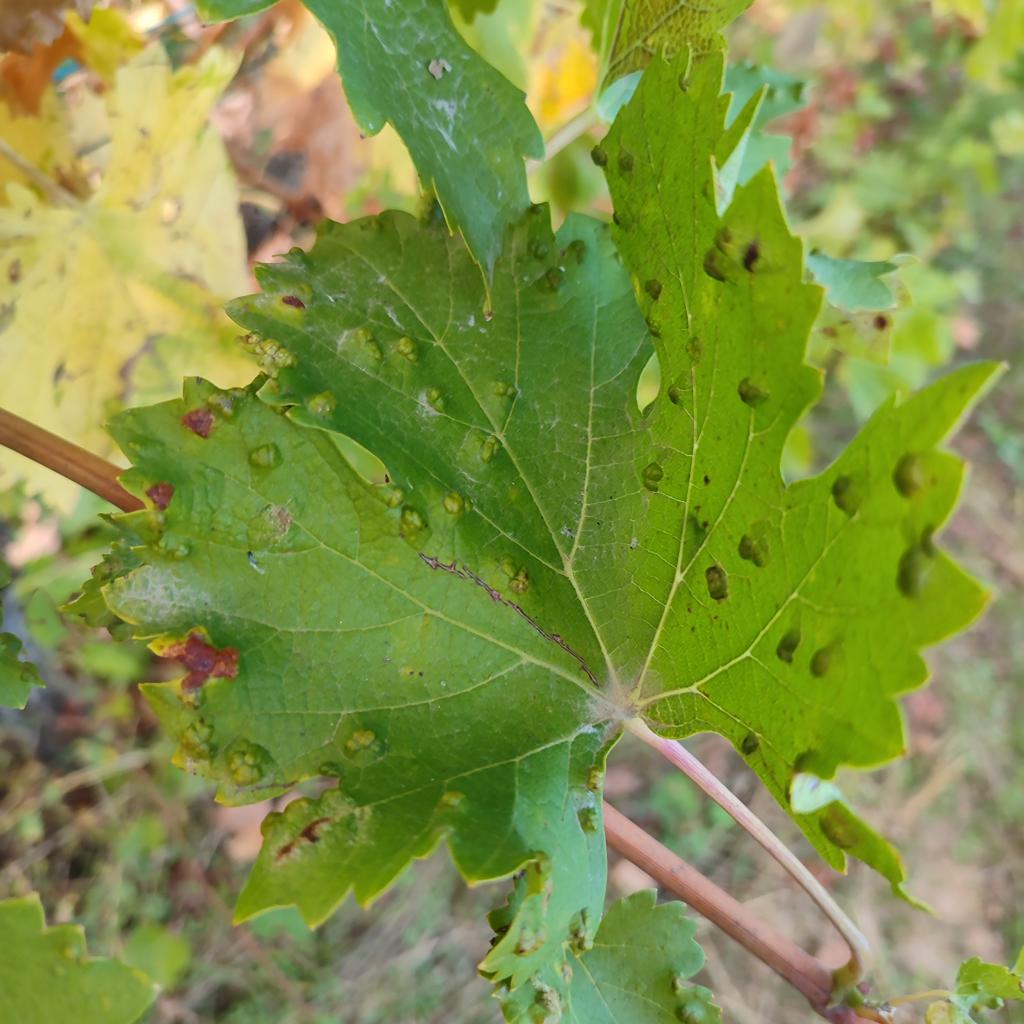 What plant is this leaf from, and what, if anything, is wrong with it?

grapevine, erineum mite
